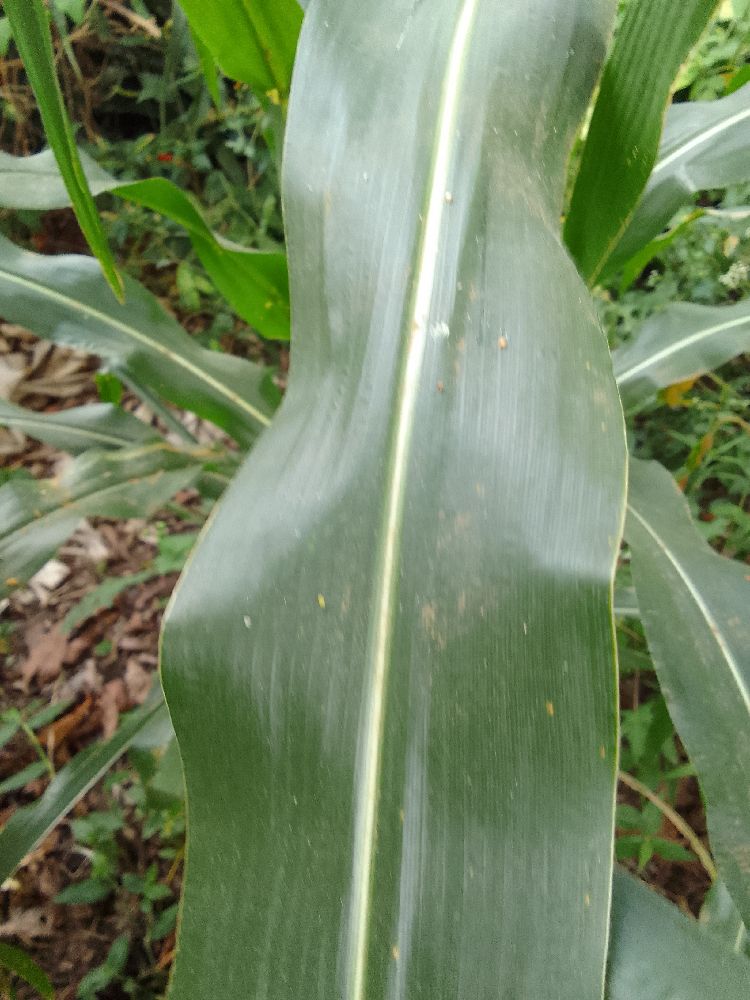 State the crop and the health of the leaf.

maize, maize streak virus
